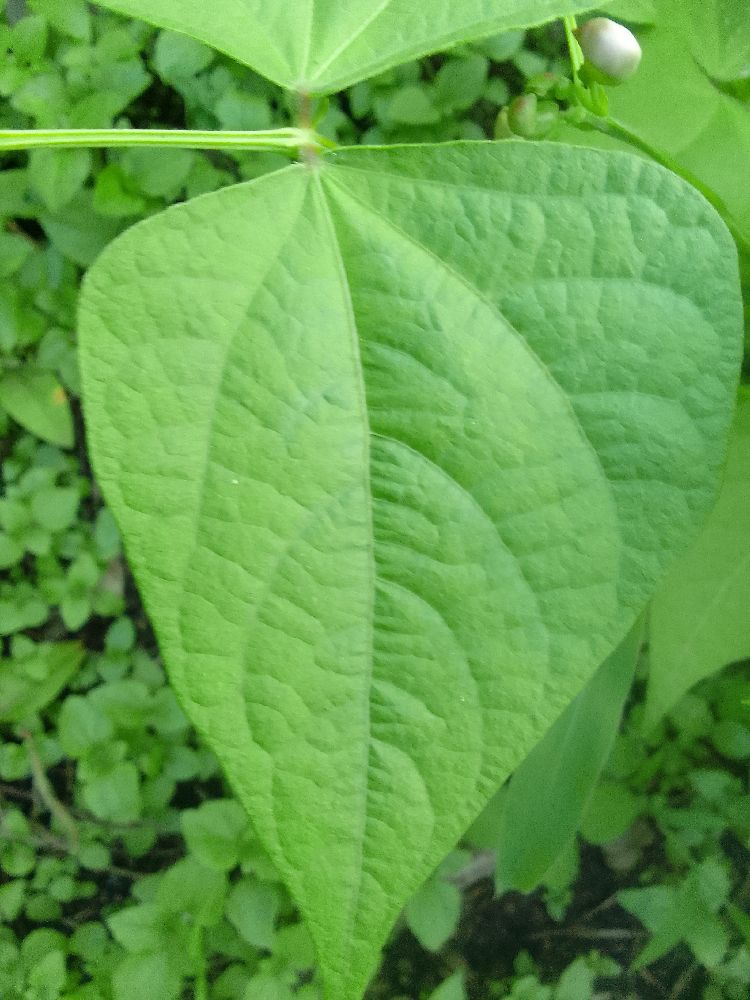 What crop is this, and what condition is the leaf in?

common bean, healthy
